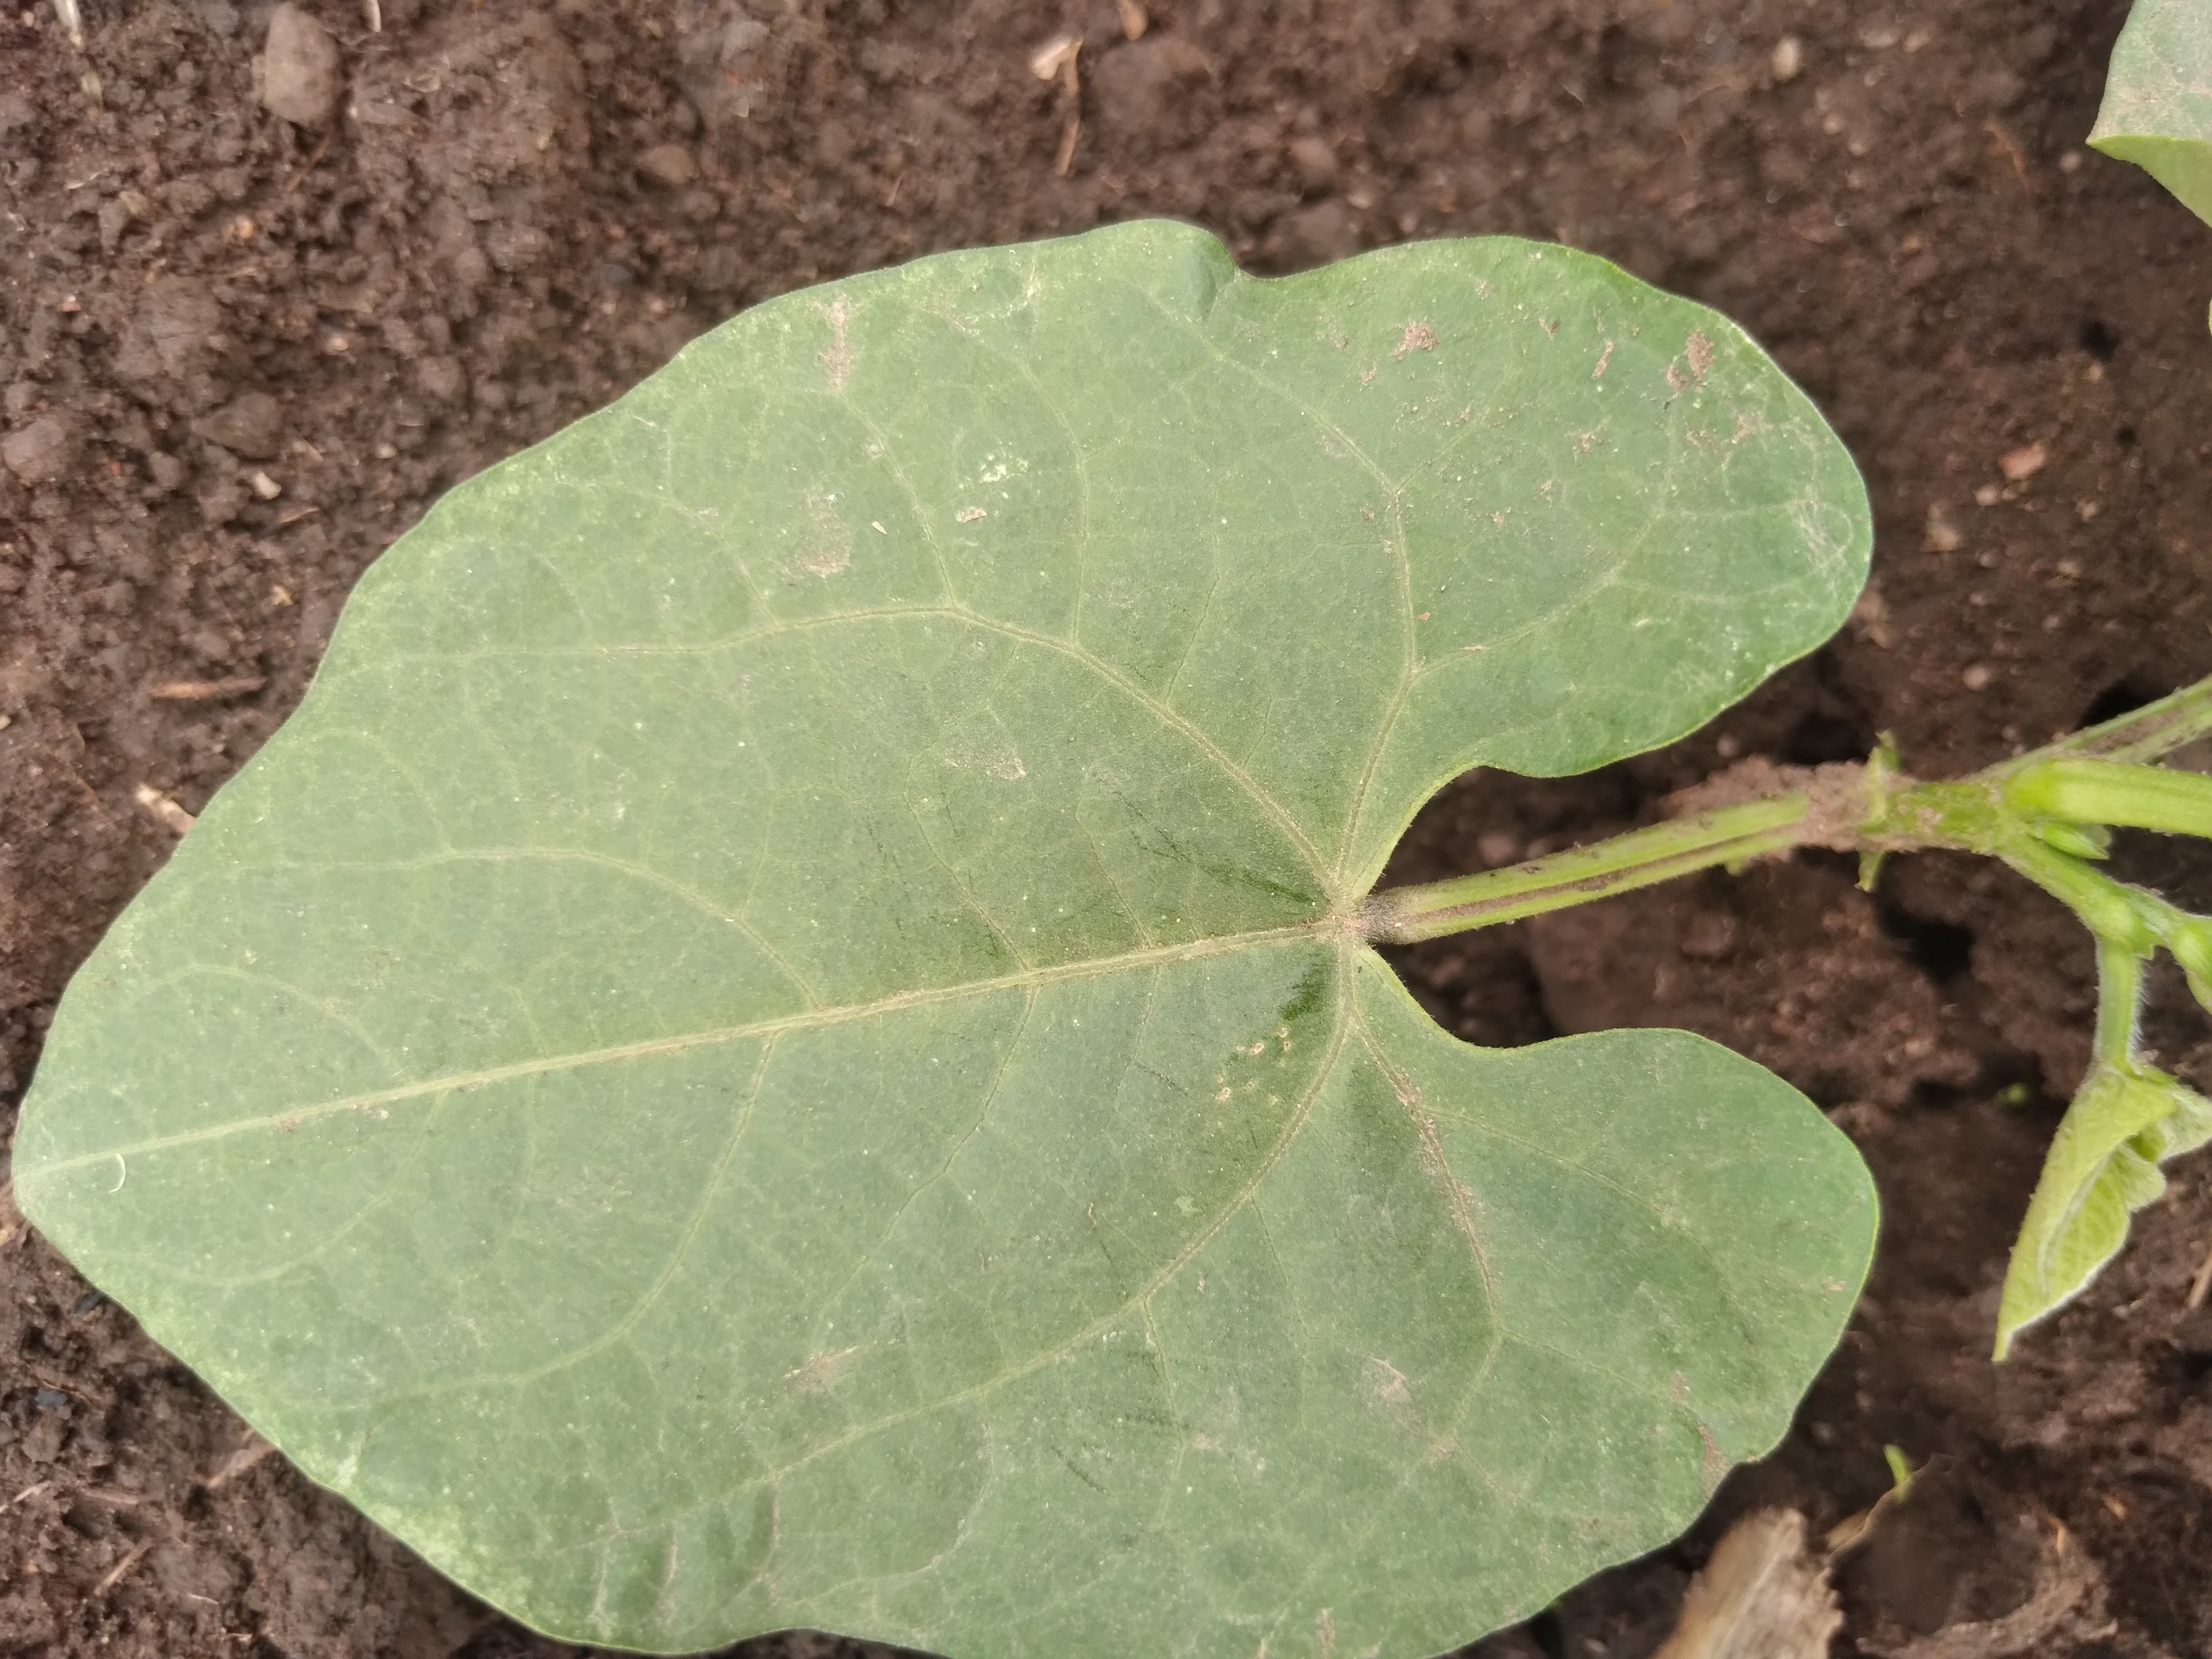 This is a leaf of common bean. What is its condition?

healthy
